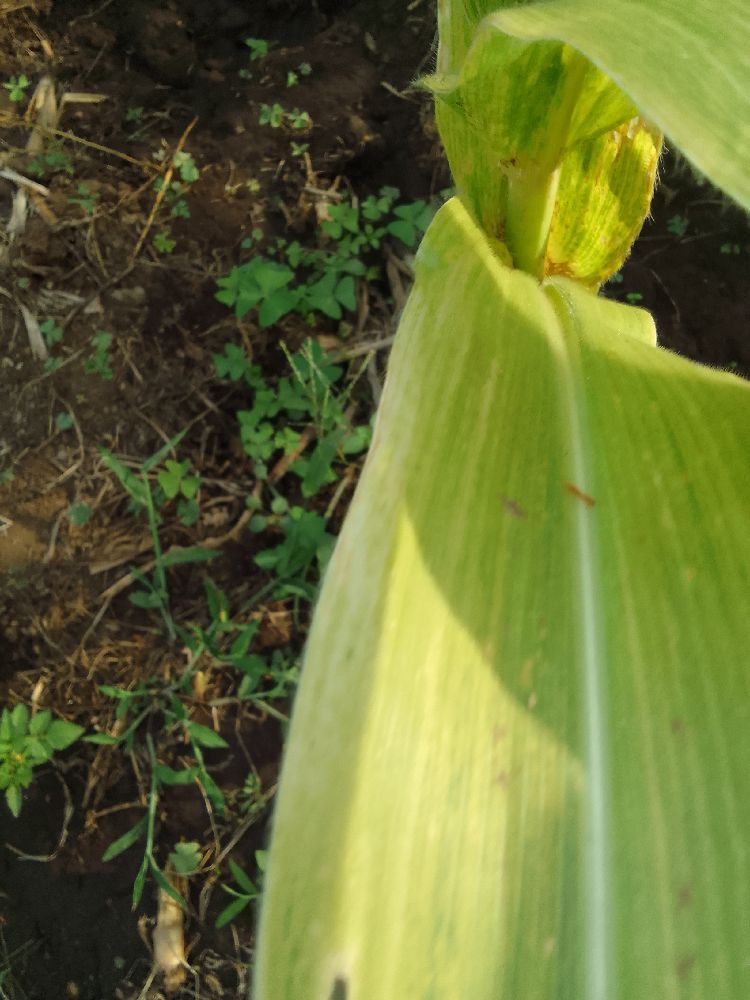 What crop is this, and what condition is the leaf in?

maize, maize lethal necrosis
